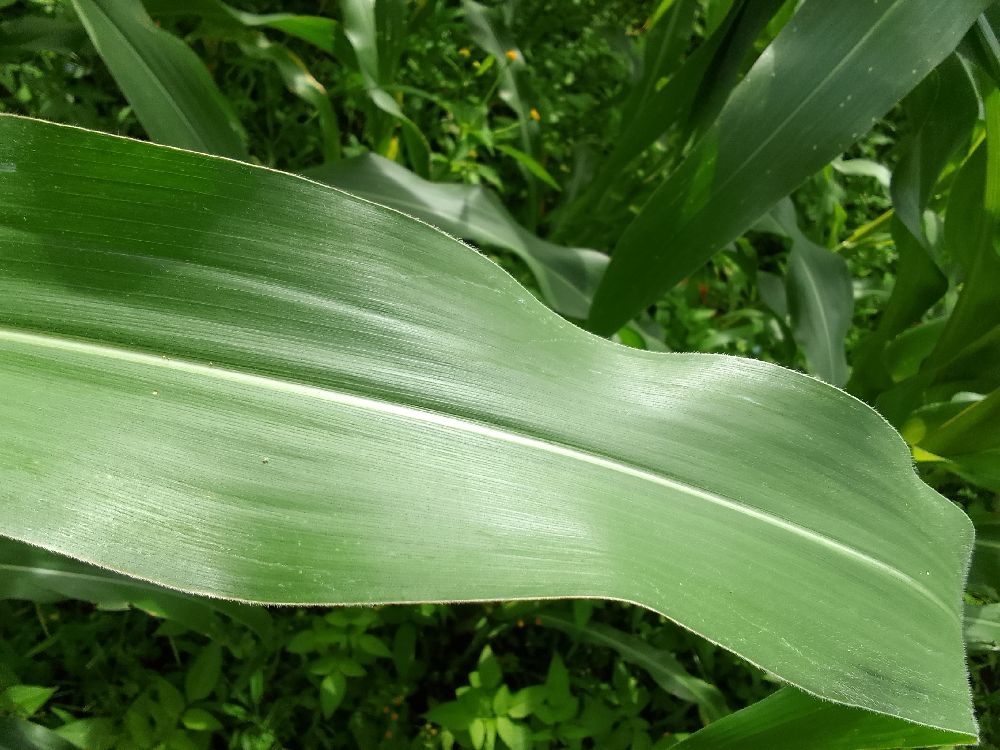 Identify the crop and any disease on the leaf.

maize, healthy
